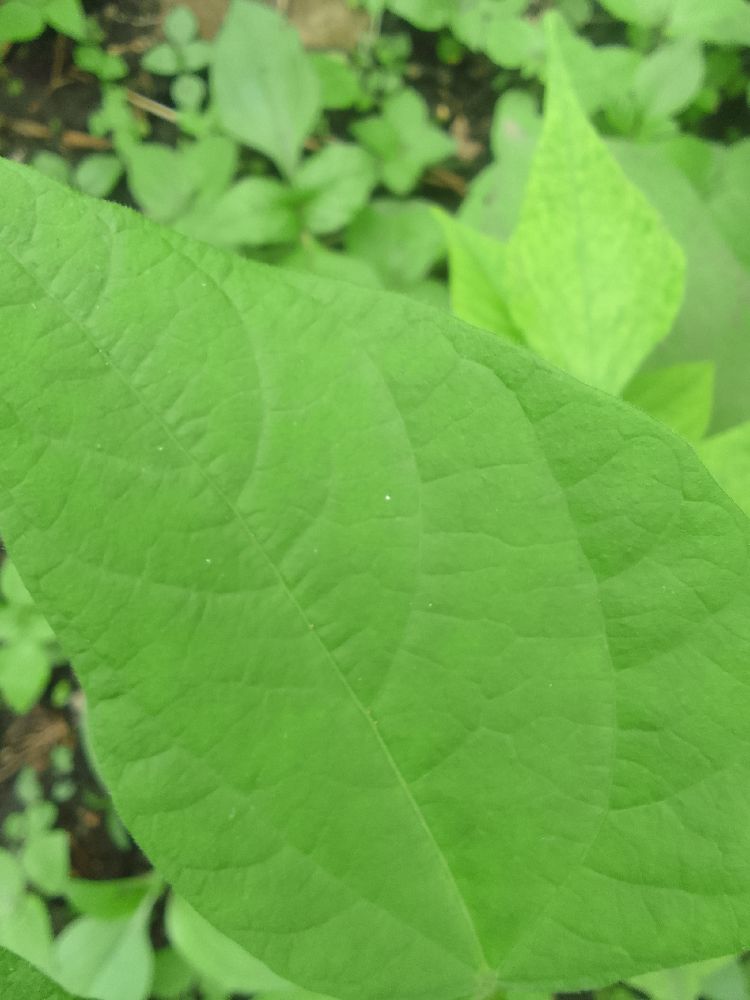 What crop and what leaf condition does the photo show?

common bean, healthy
